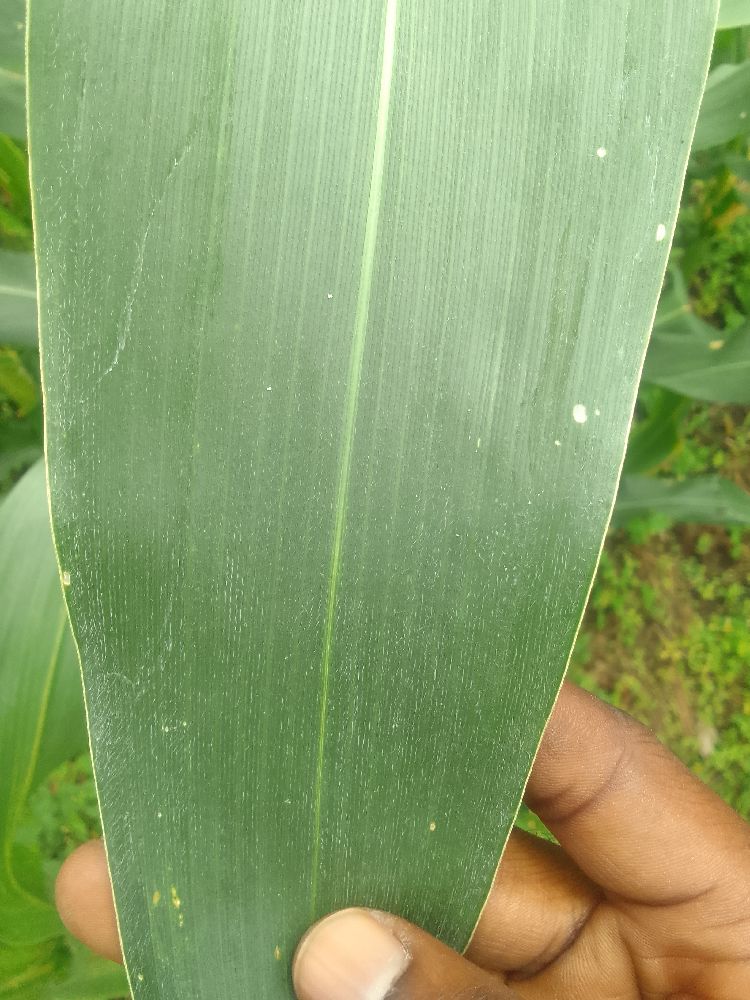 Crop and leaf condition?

maize, healthy
